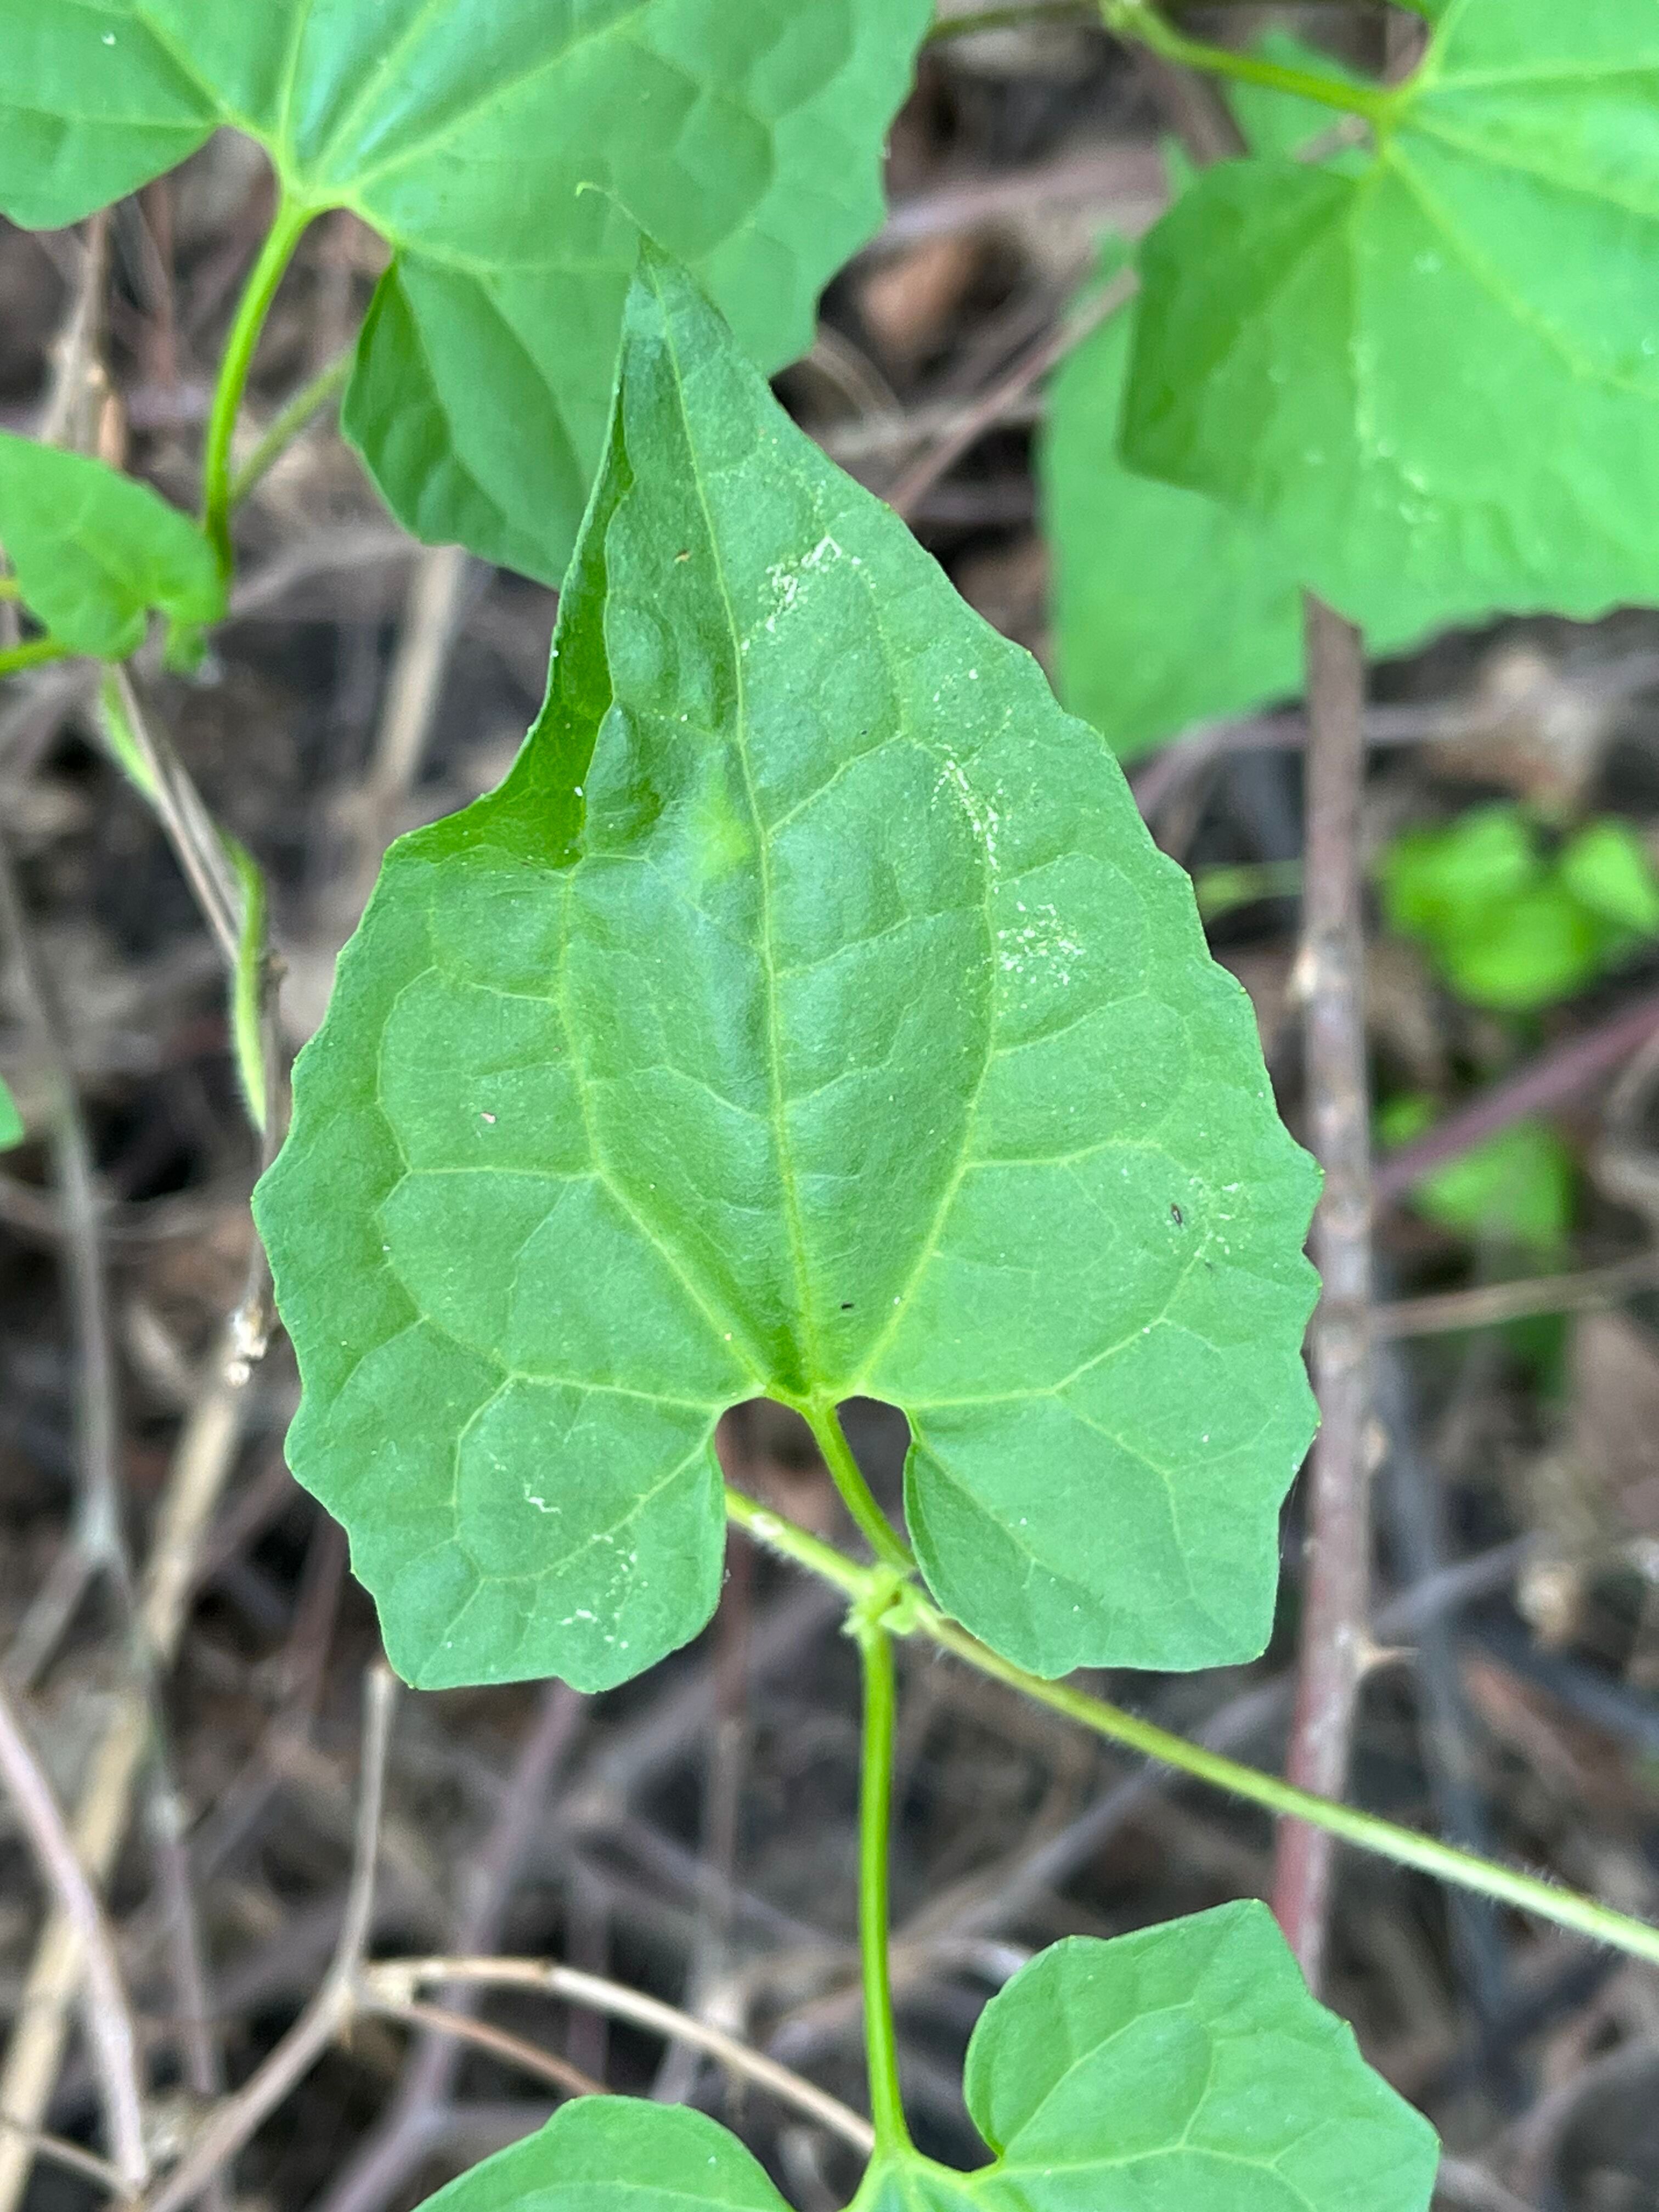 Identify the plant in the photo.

bitter vine
